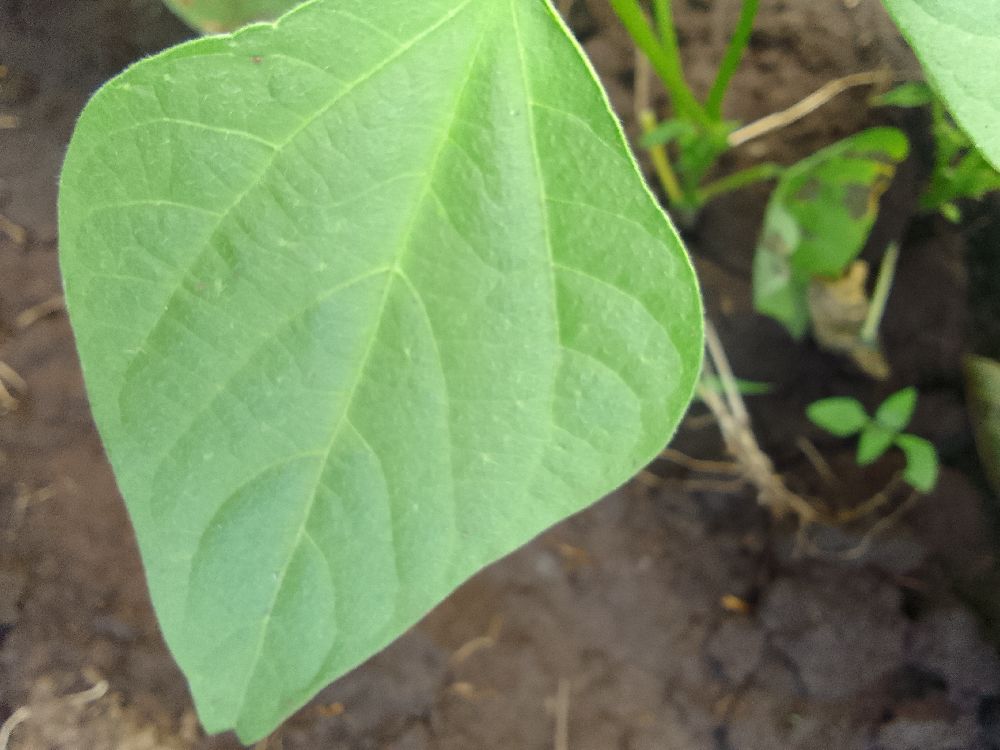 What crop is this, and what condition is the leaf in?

common bean, healthy
